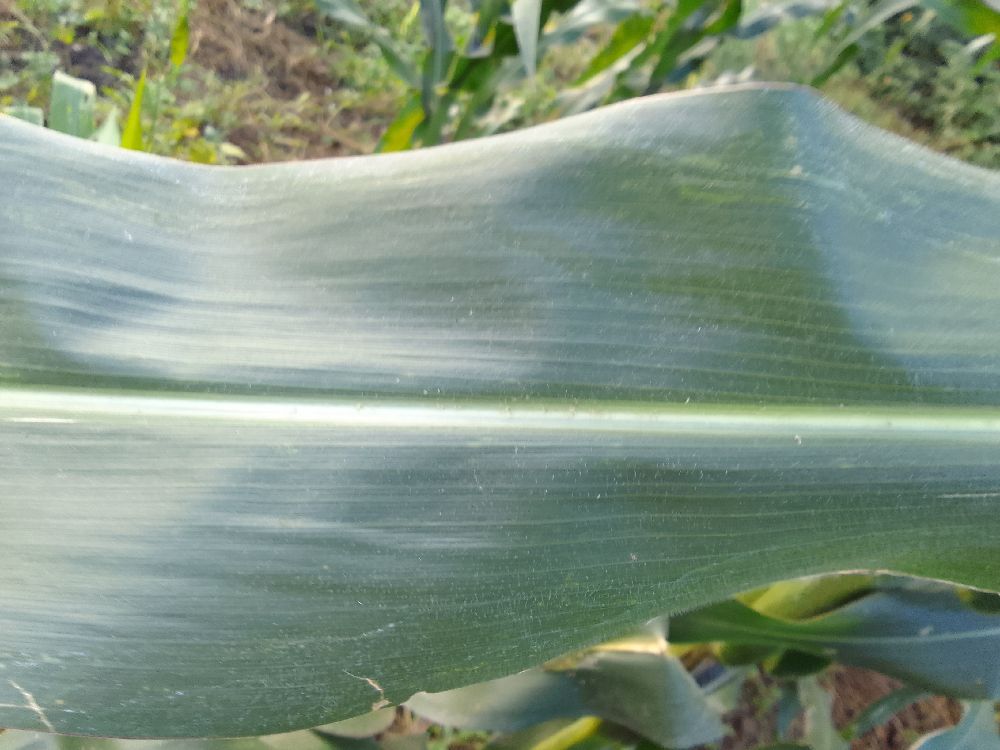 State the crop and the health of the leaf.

maize, healthy
